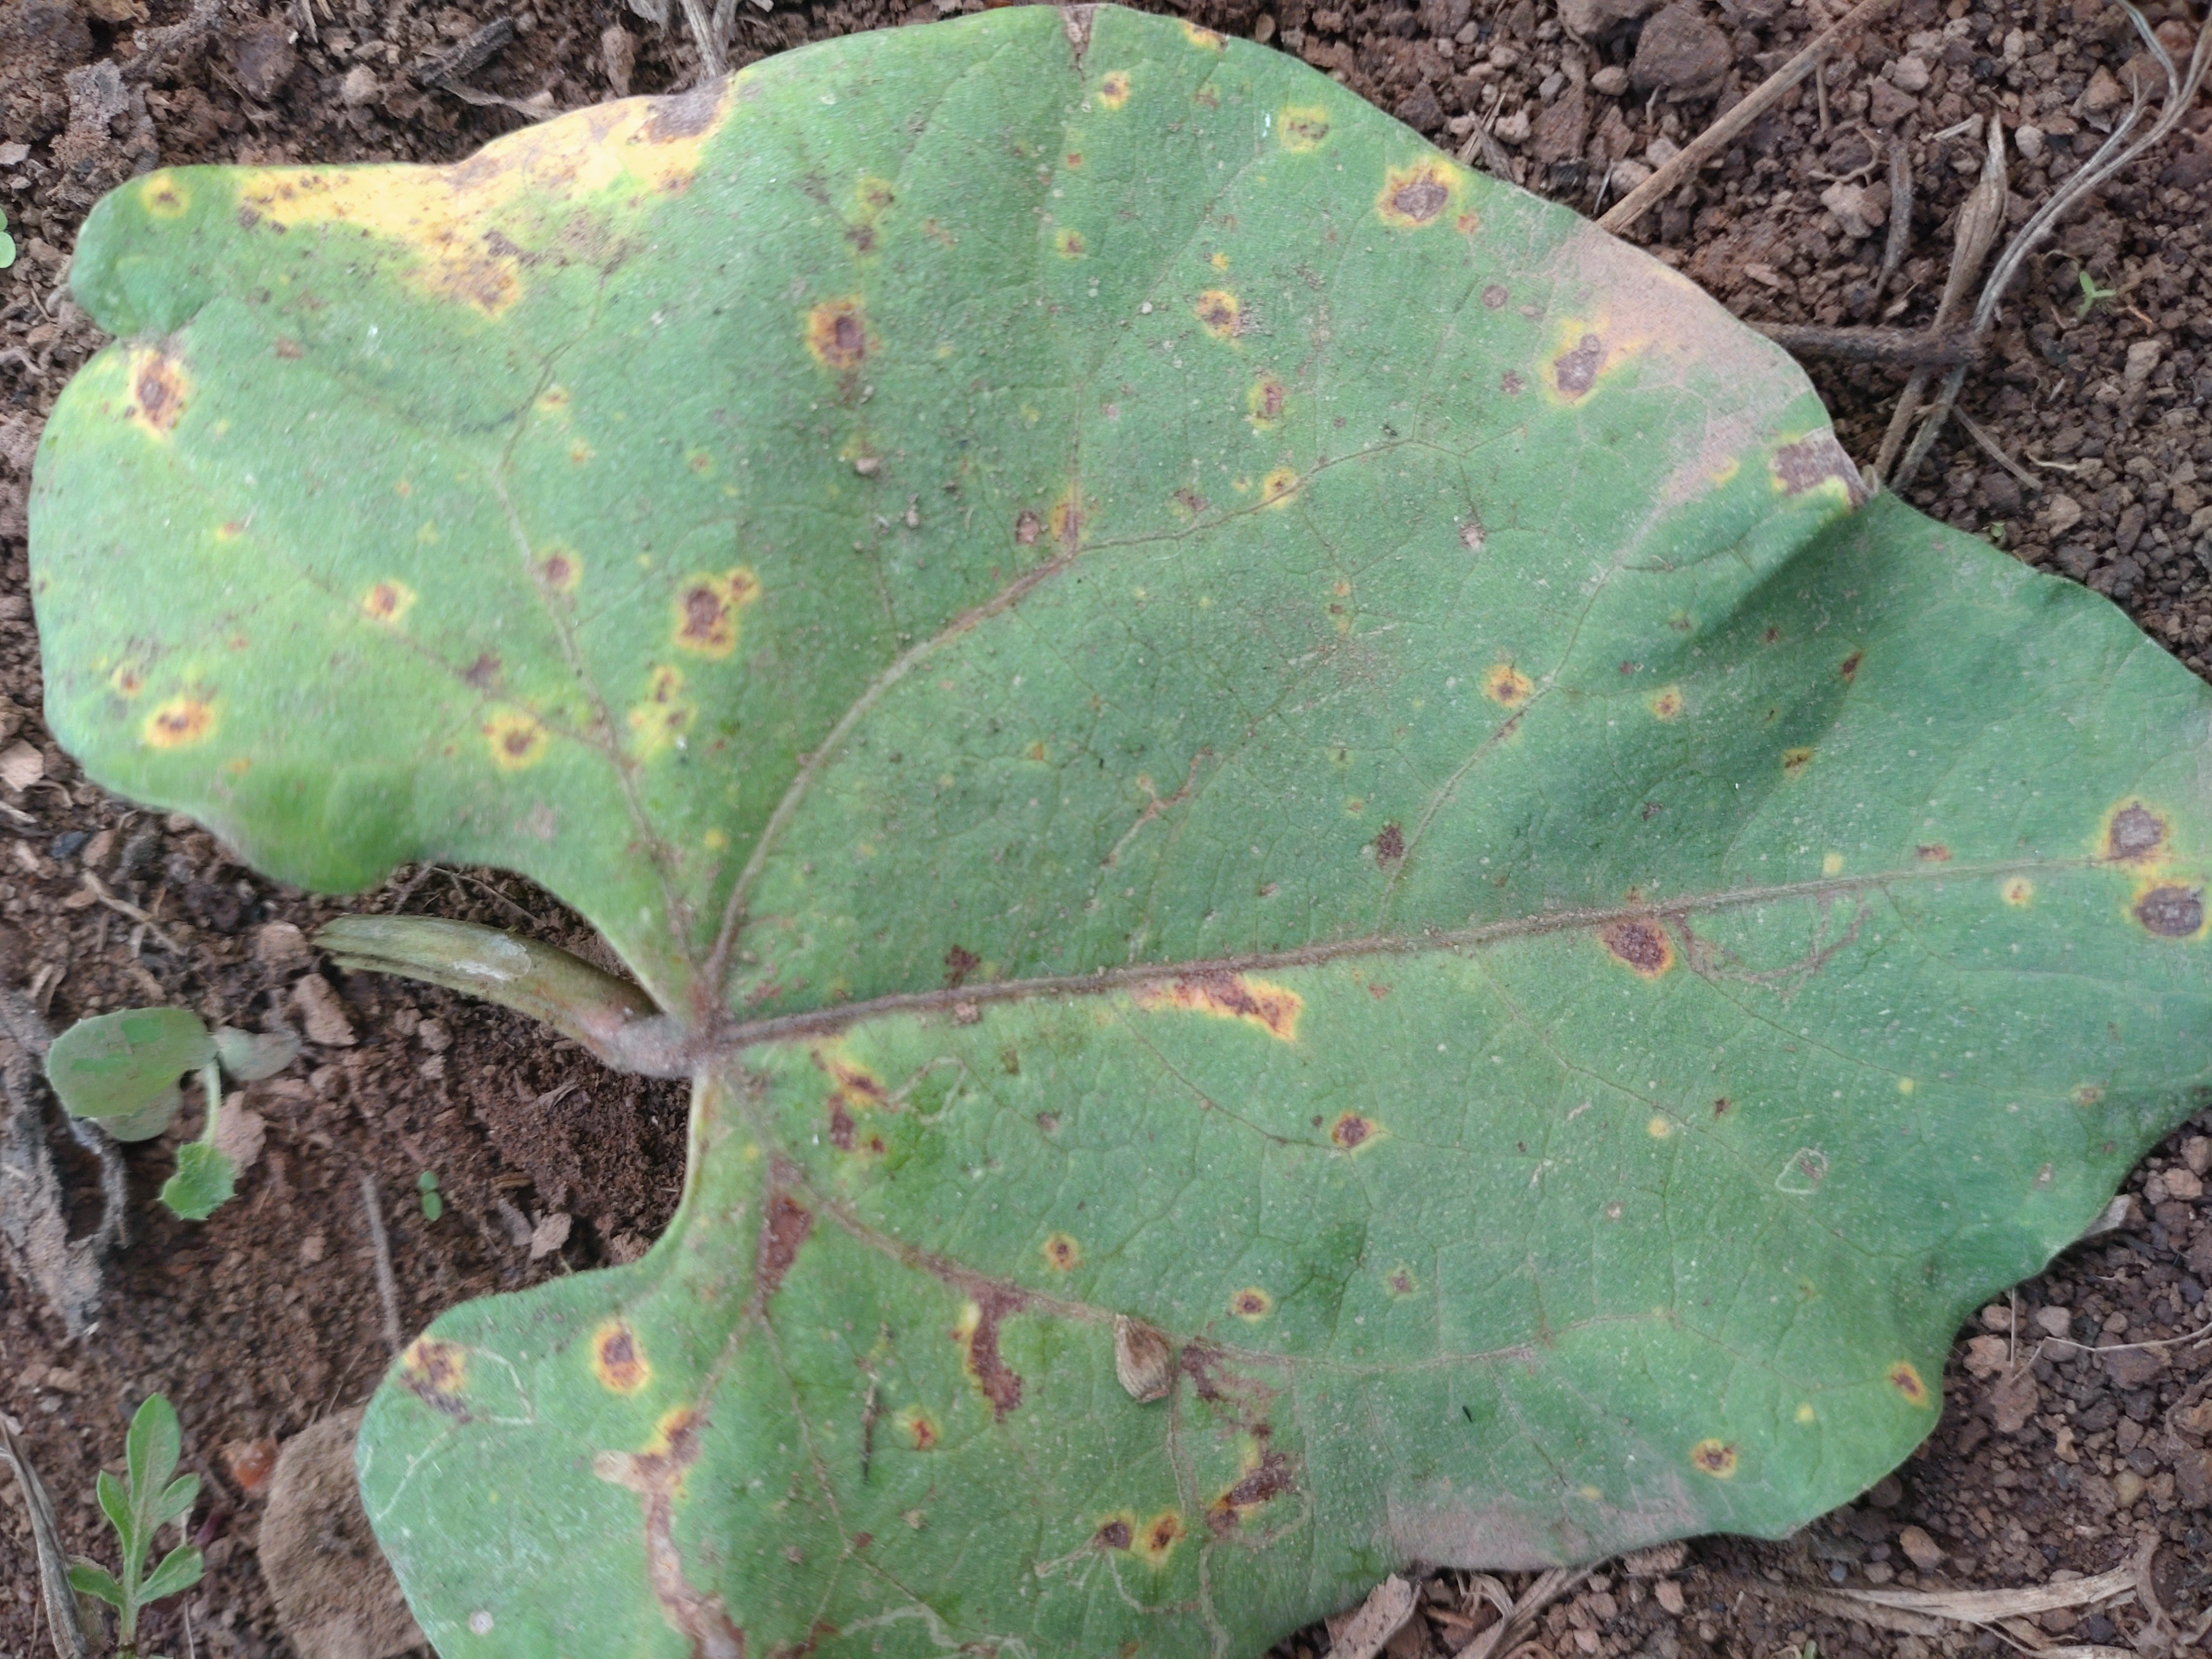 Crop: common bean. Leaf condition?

rust
